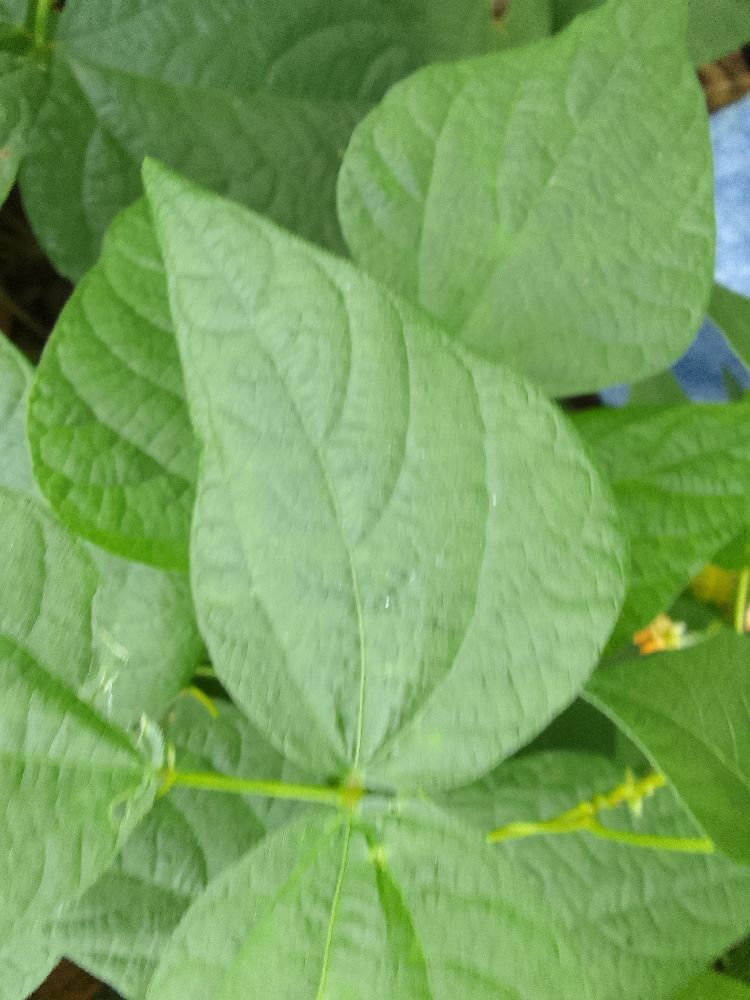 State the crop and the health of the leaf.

common bean, healthy
